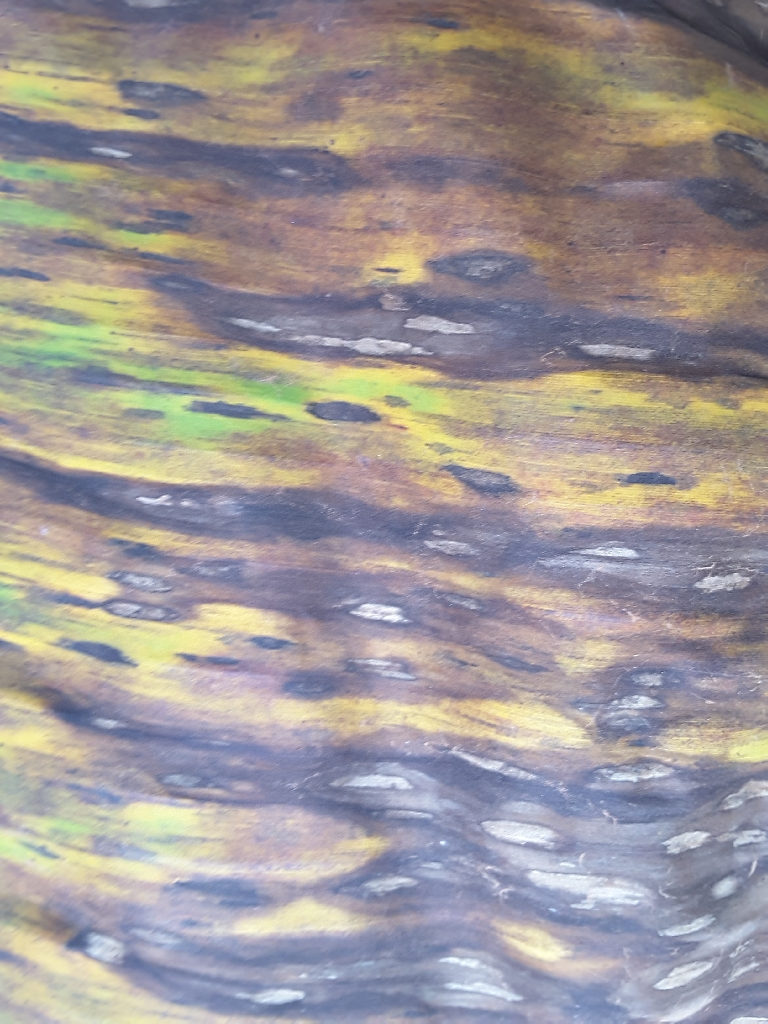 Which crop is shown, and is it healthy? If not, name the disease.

banana, black sigatoka
